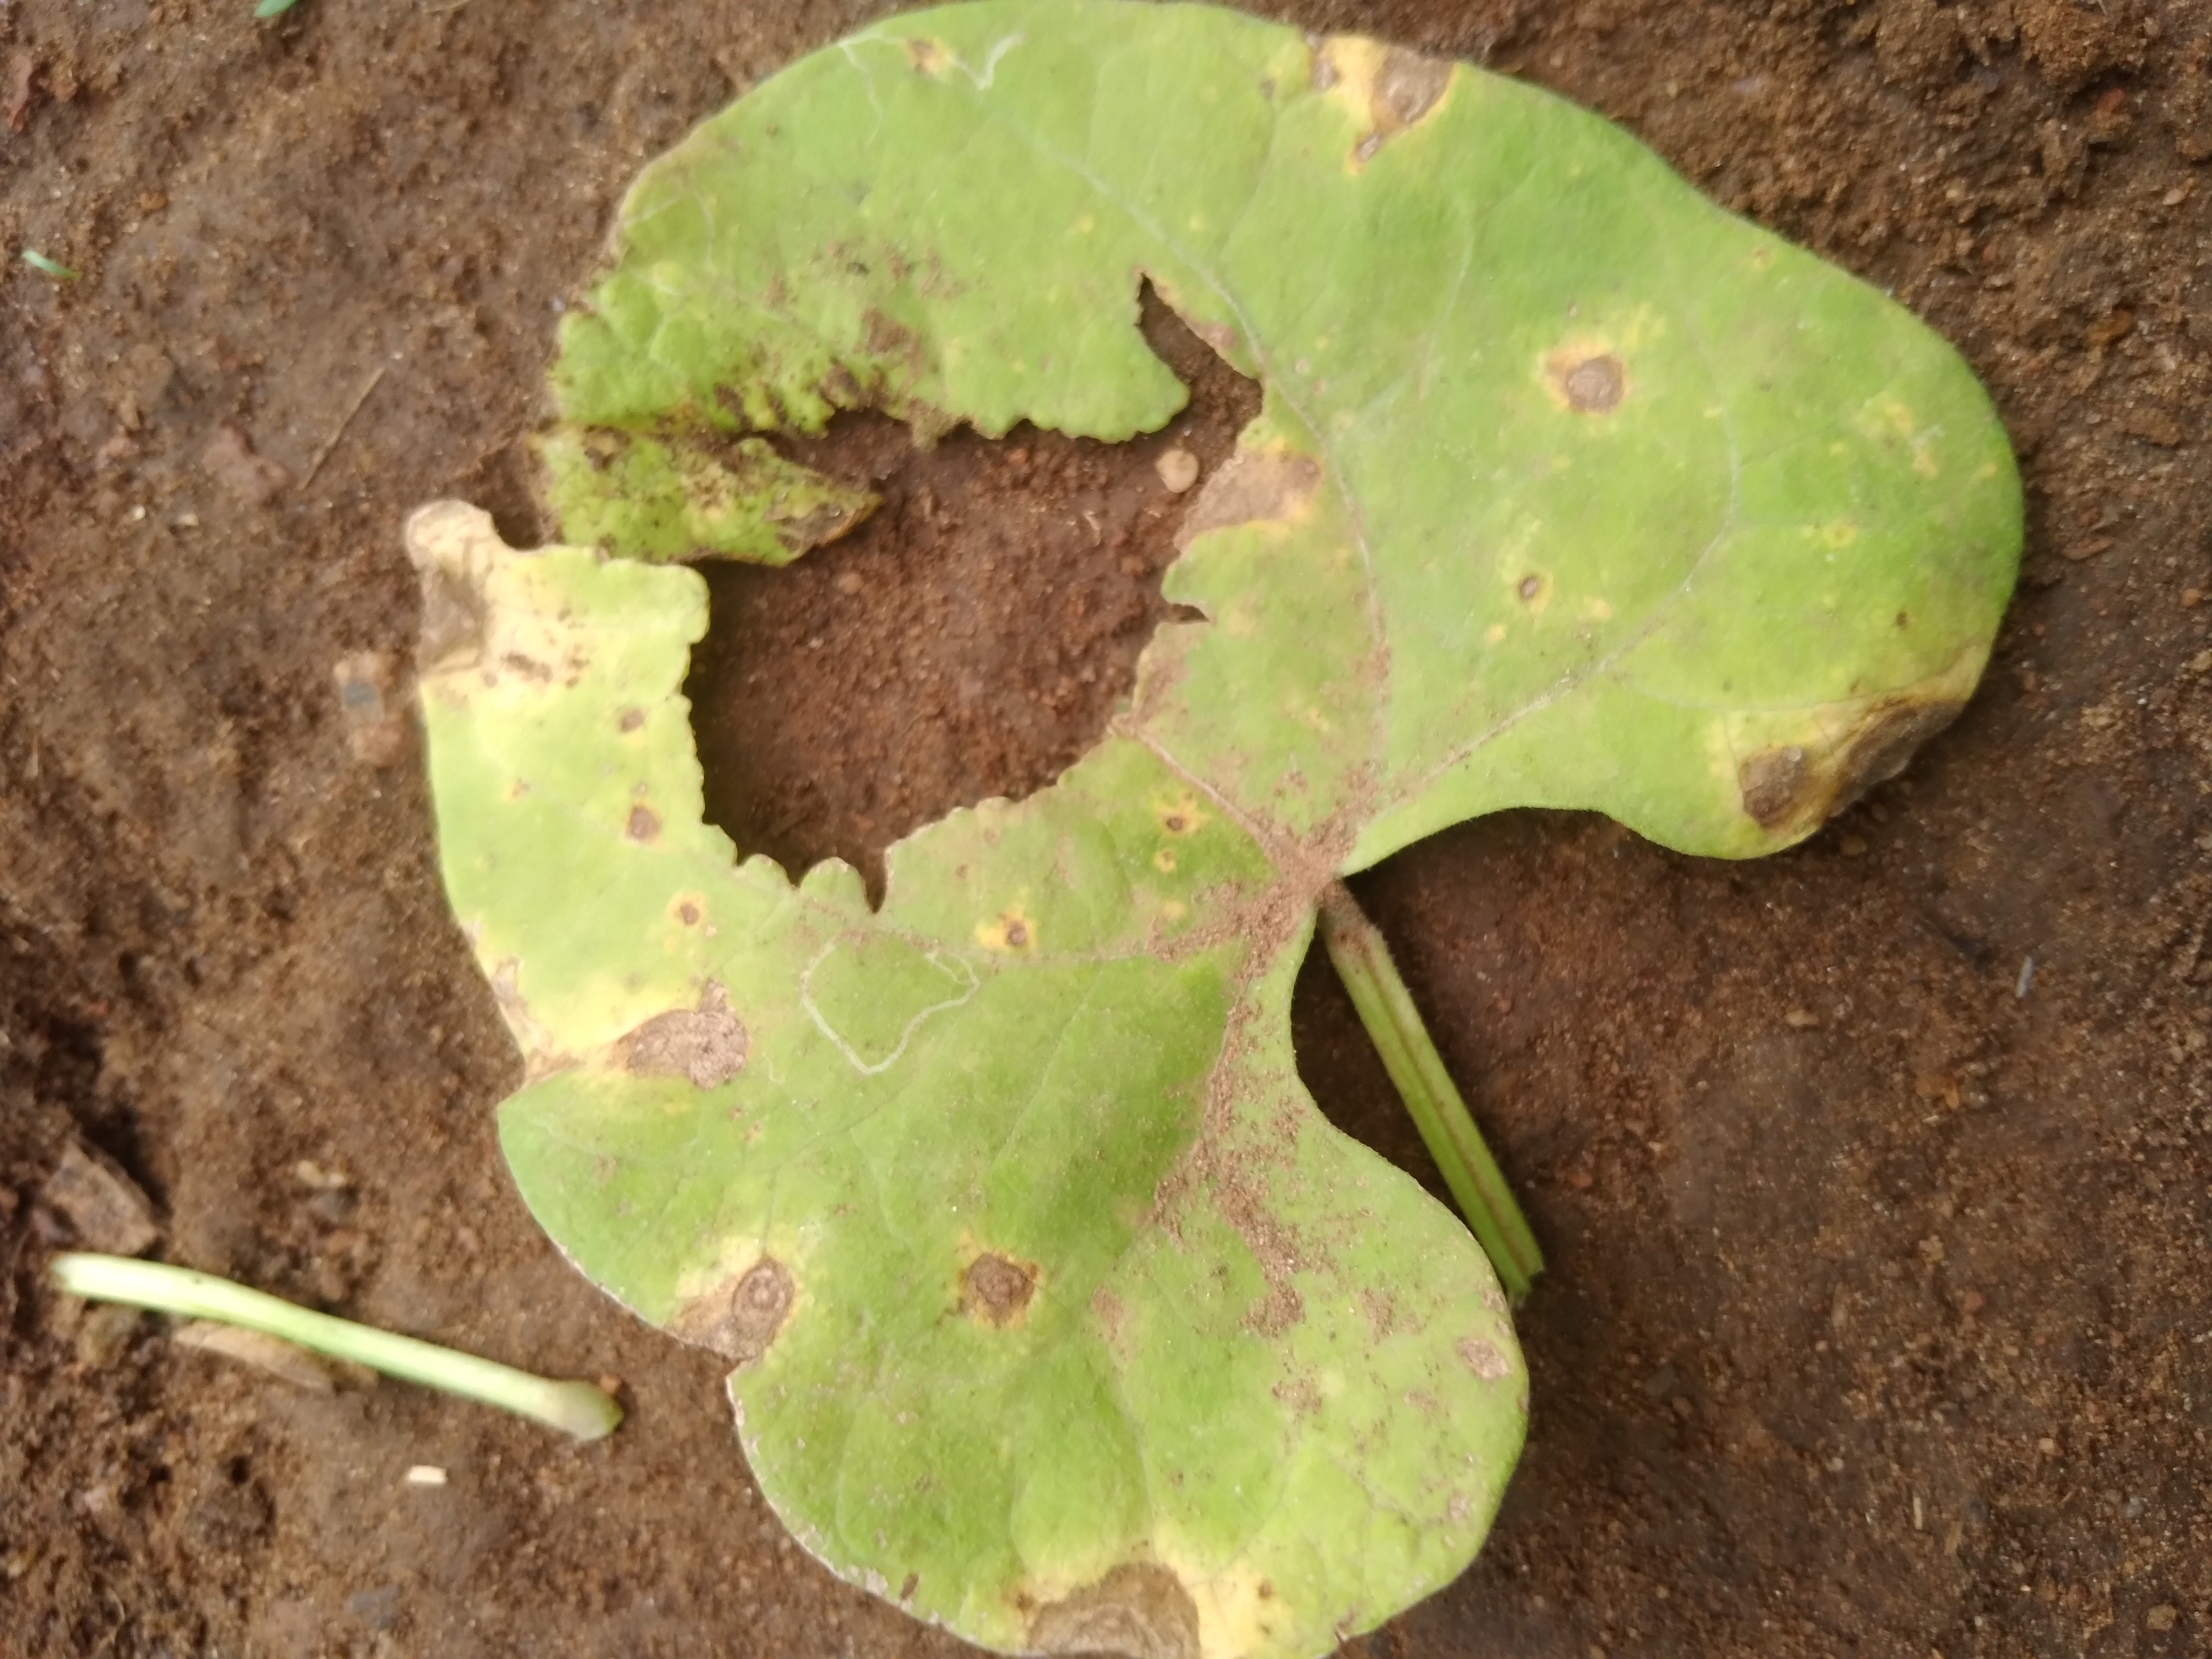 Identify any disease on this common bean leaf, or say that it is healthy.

rust
